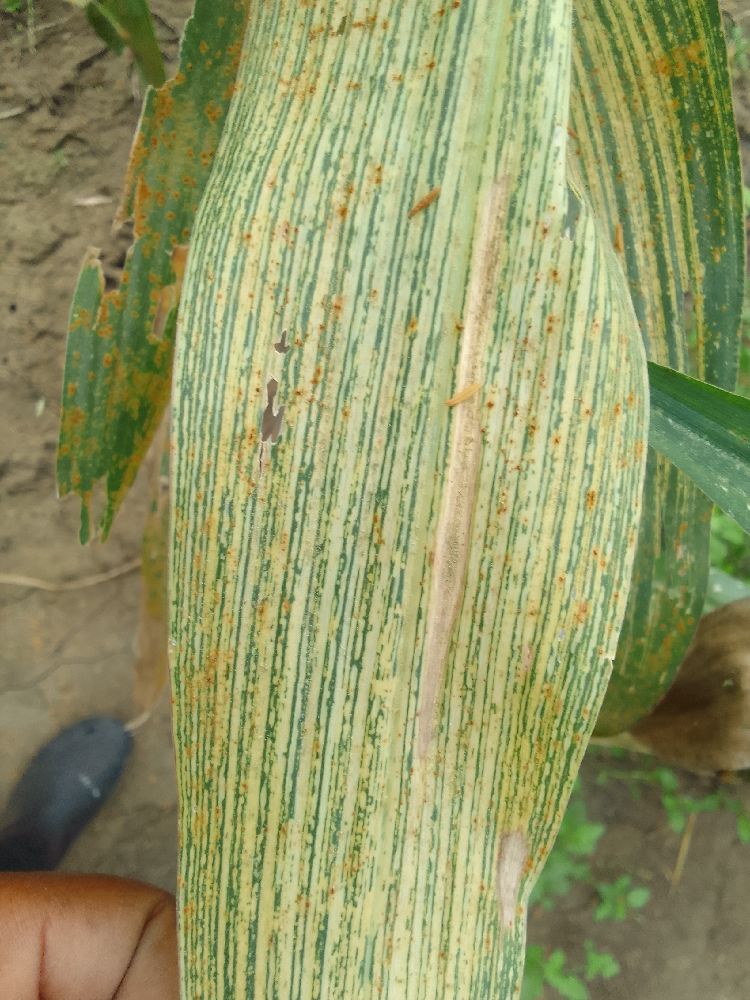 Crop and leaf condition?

maize, maize streak virus
